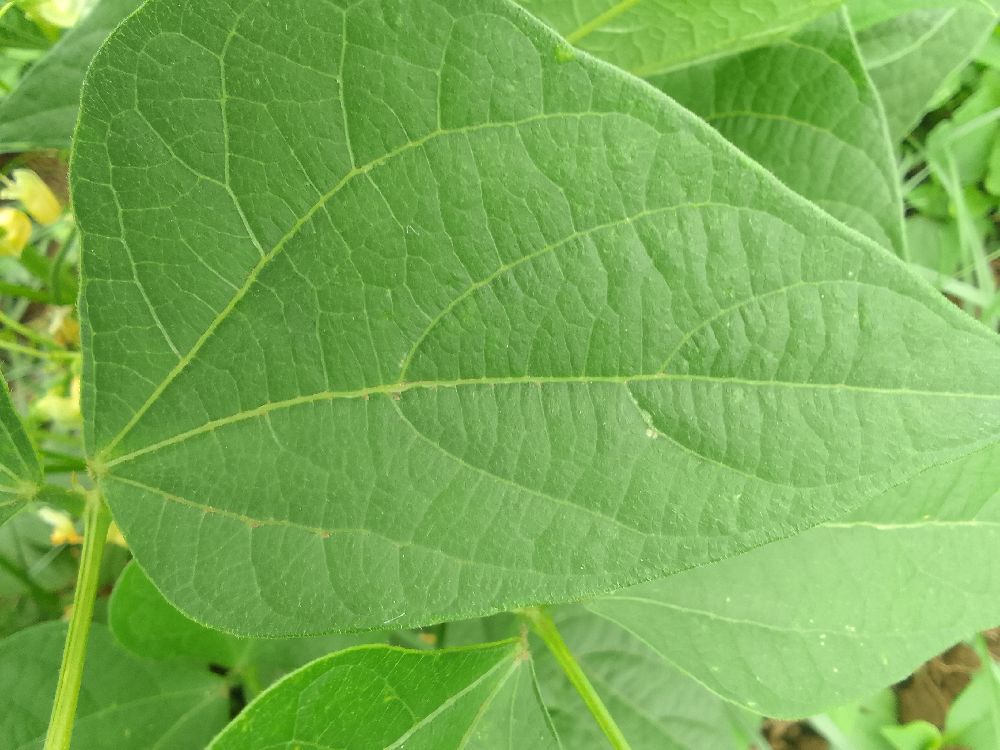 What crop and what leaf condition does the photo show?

common bean, healthy
